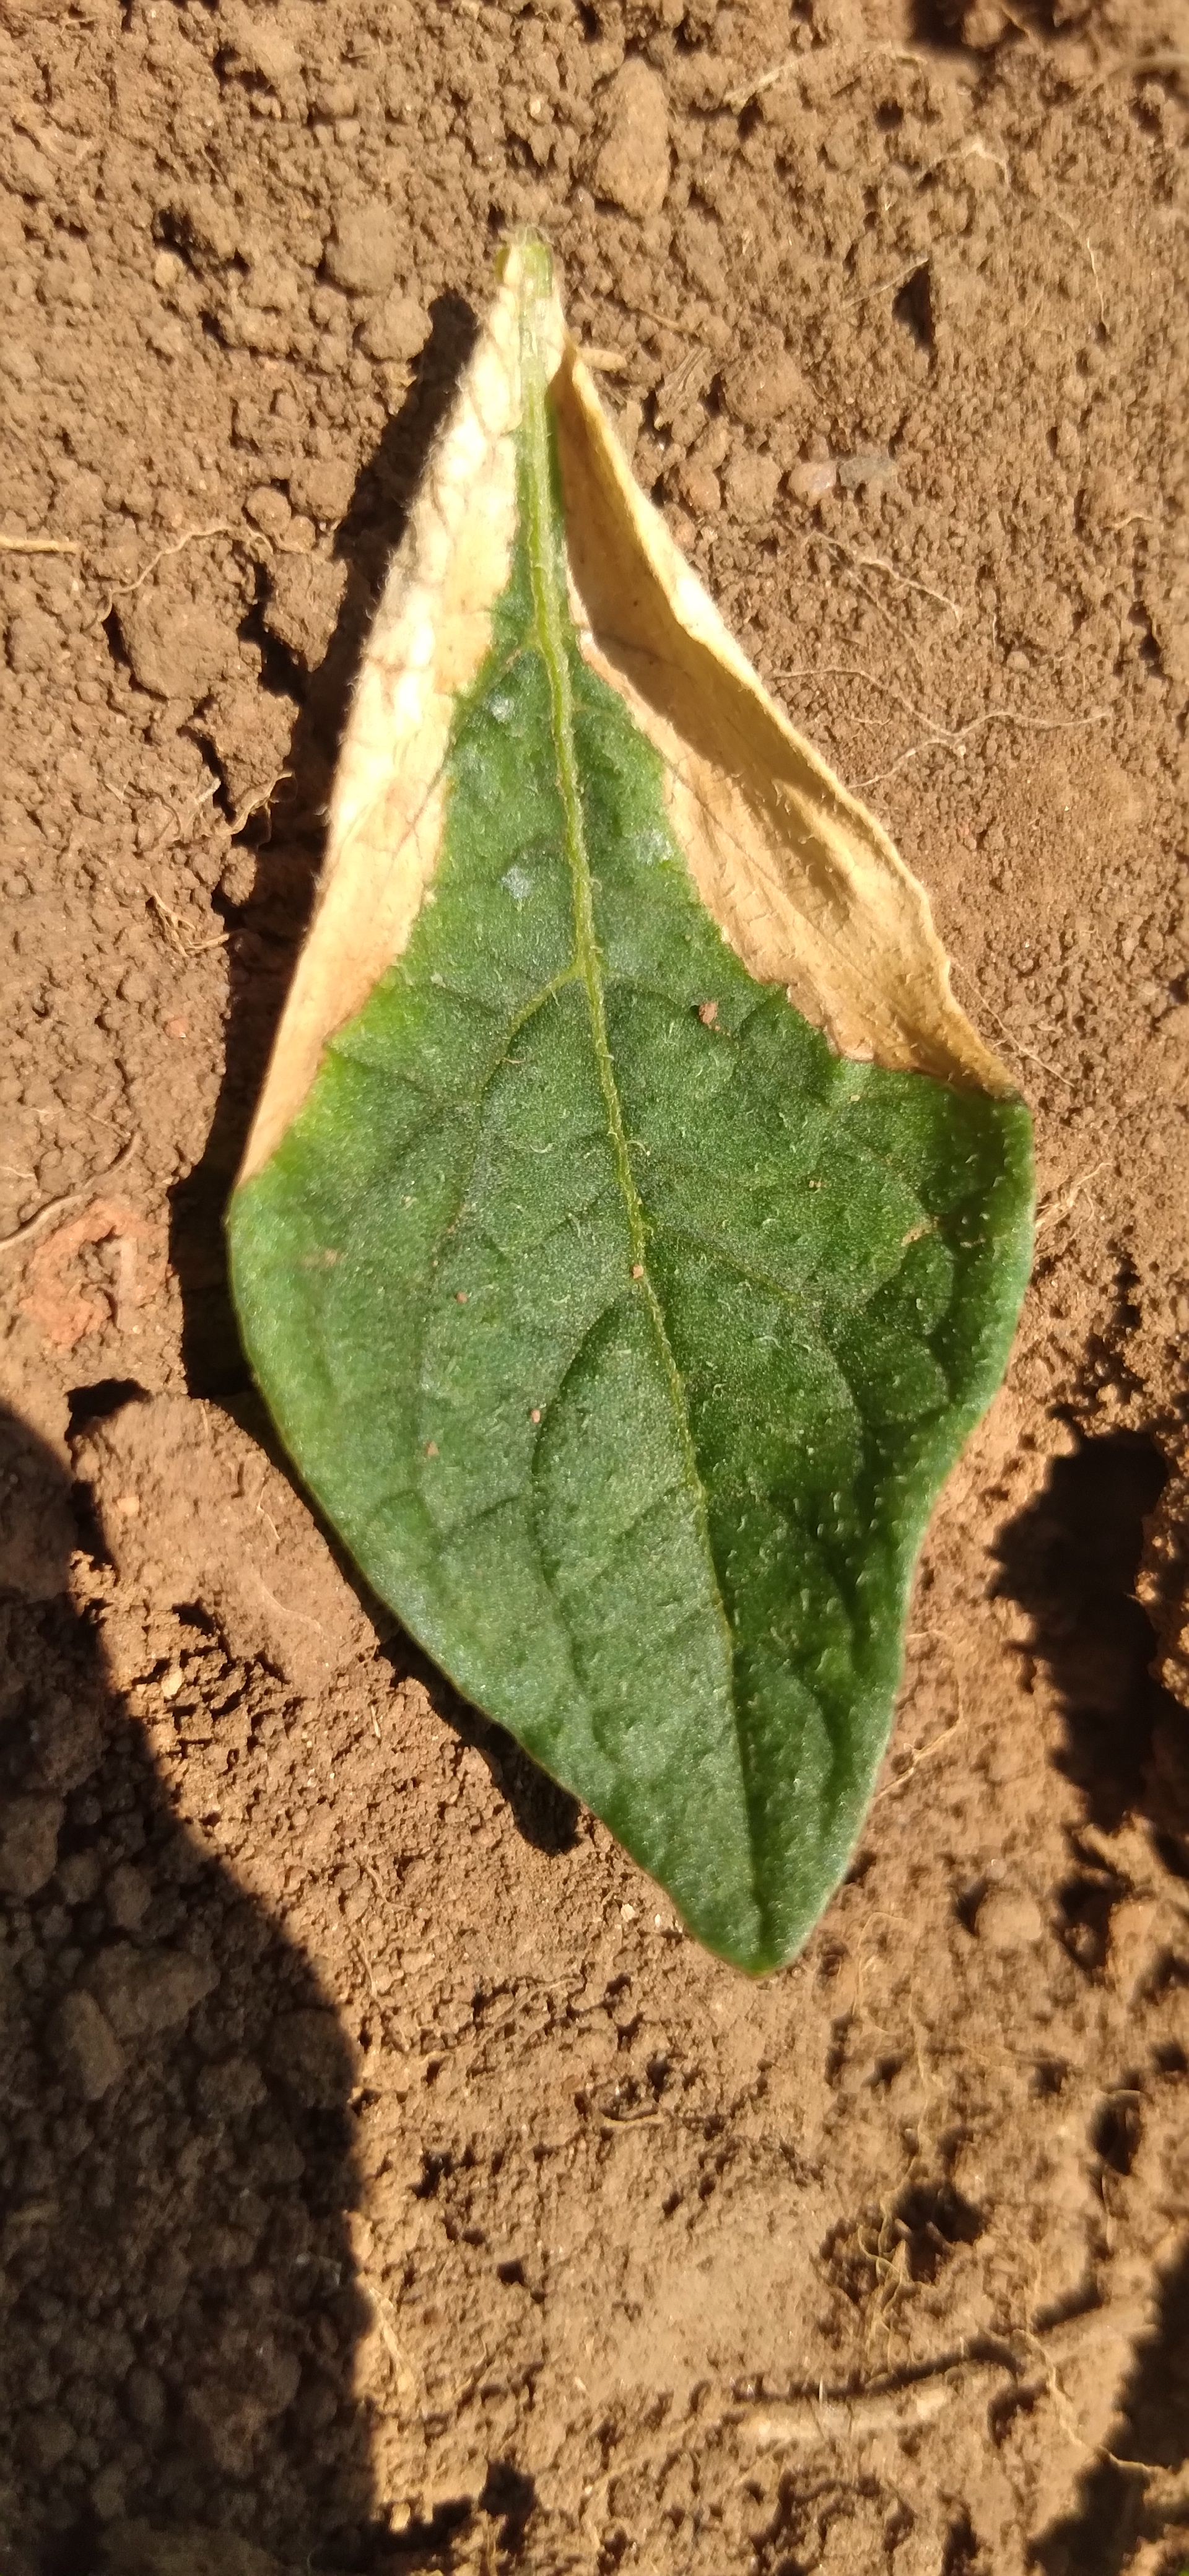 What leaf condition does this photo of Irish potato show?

early blight
